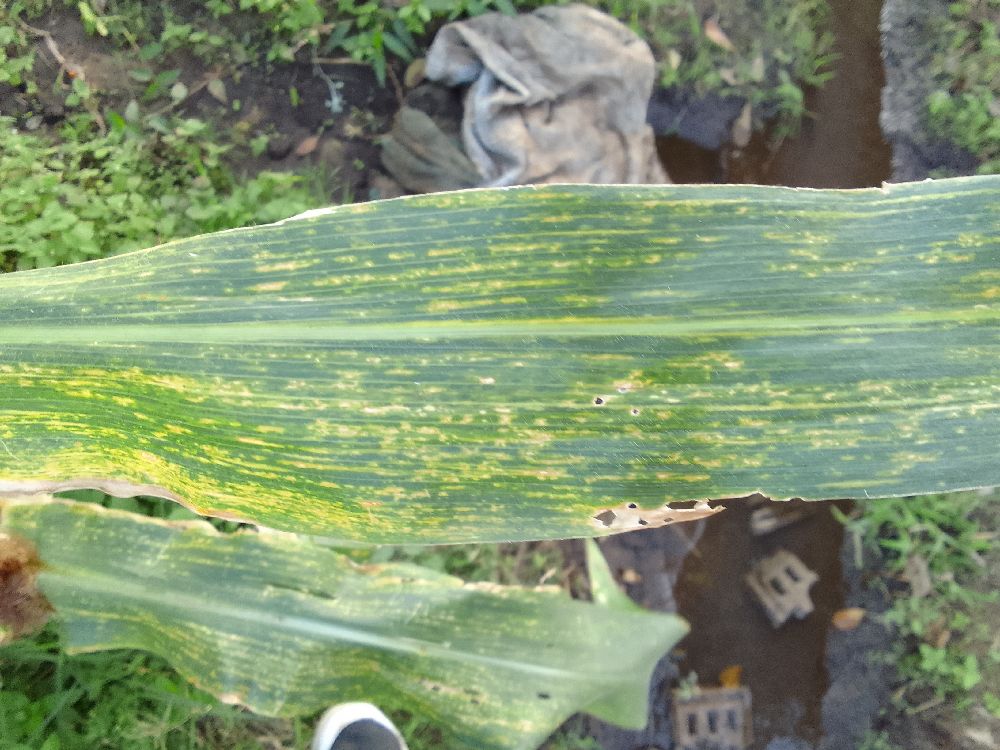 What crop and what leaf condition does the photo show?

maize, maize lethal necrosis
